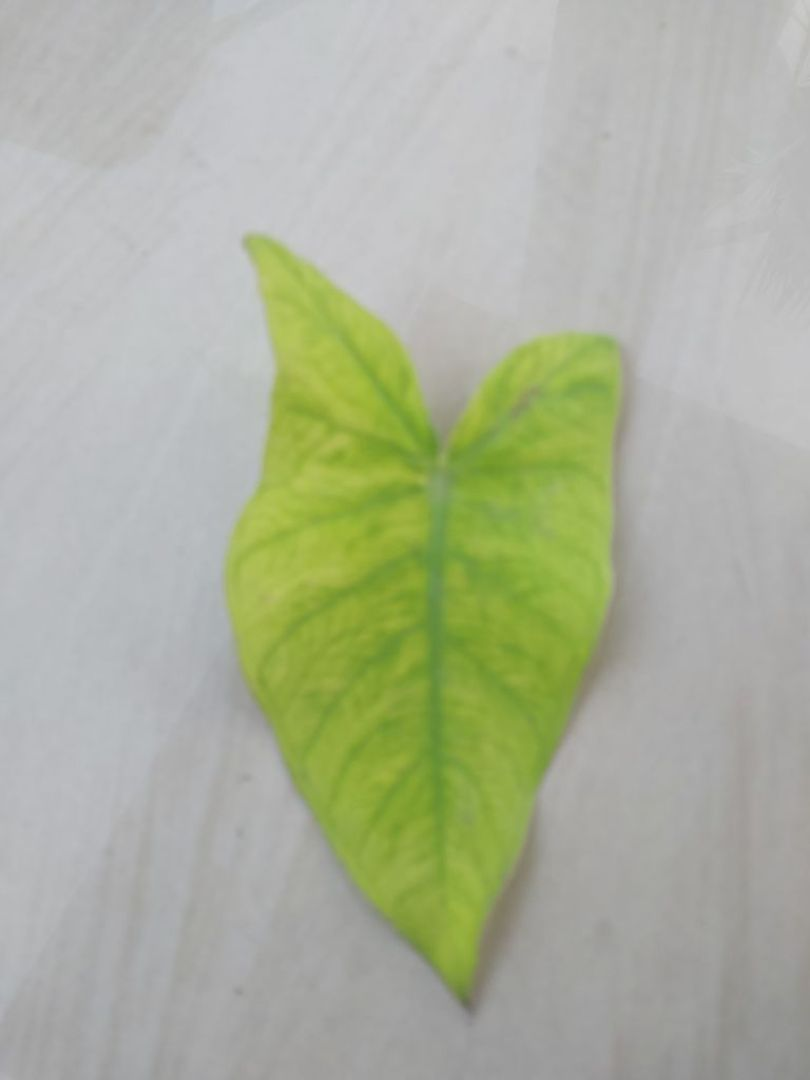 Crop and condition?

taro, mosaic
